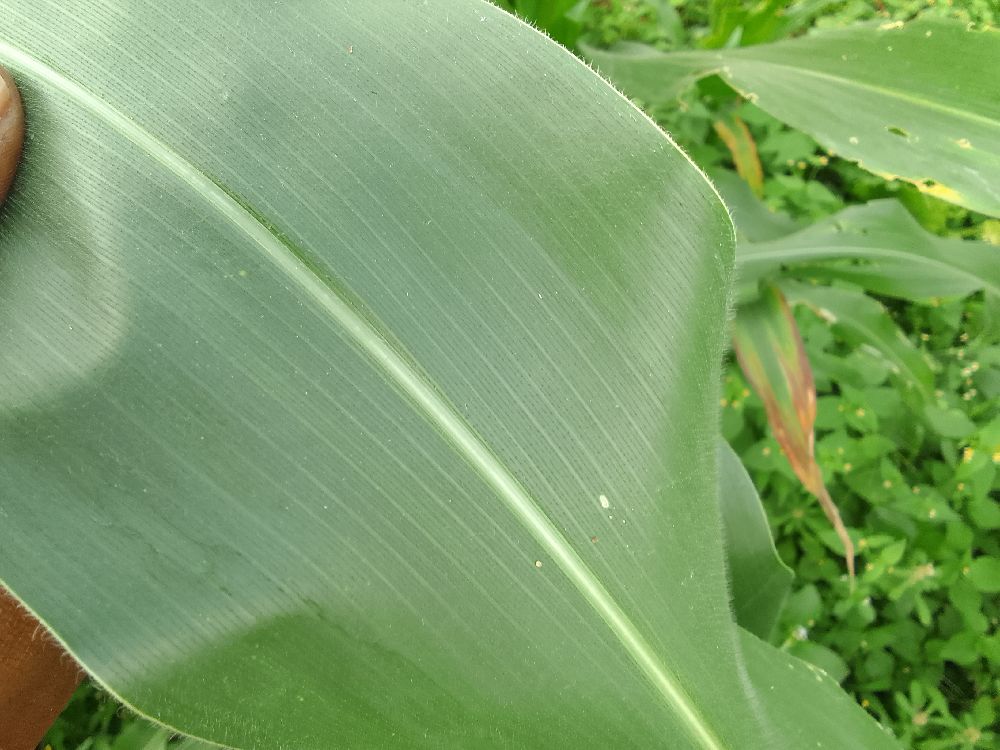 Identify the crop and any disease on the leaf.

maize, healthy
